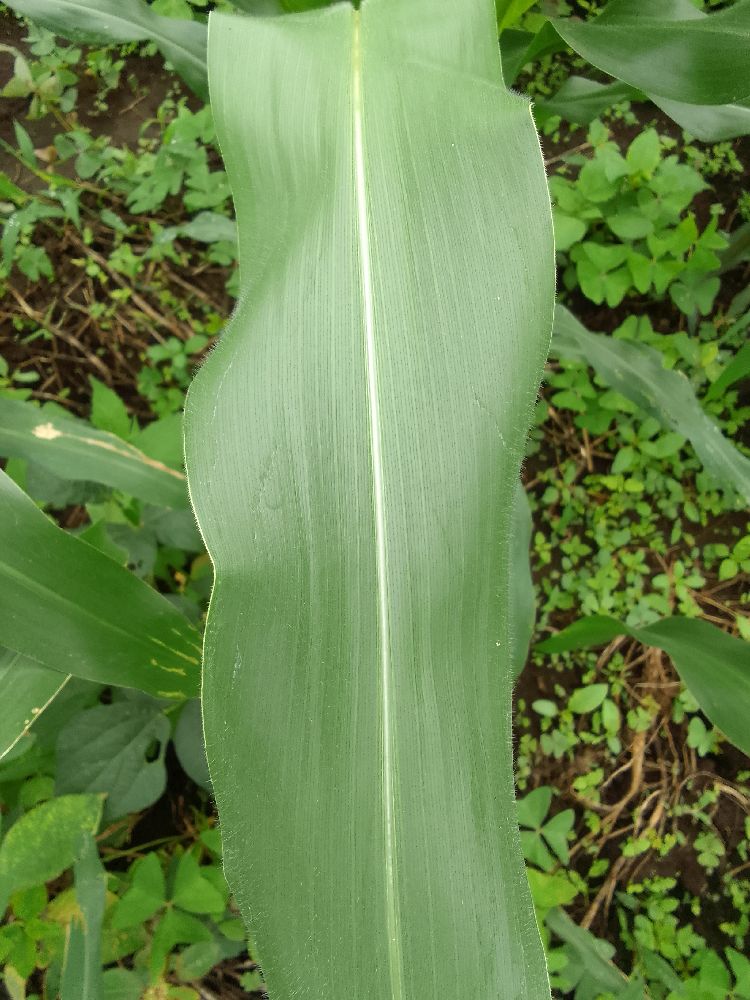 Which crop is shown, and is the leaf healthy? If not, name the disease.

maize, healthy
